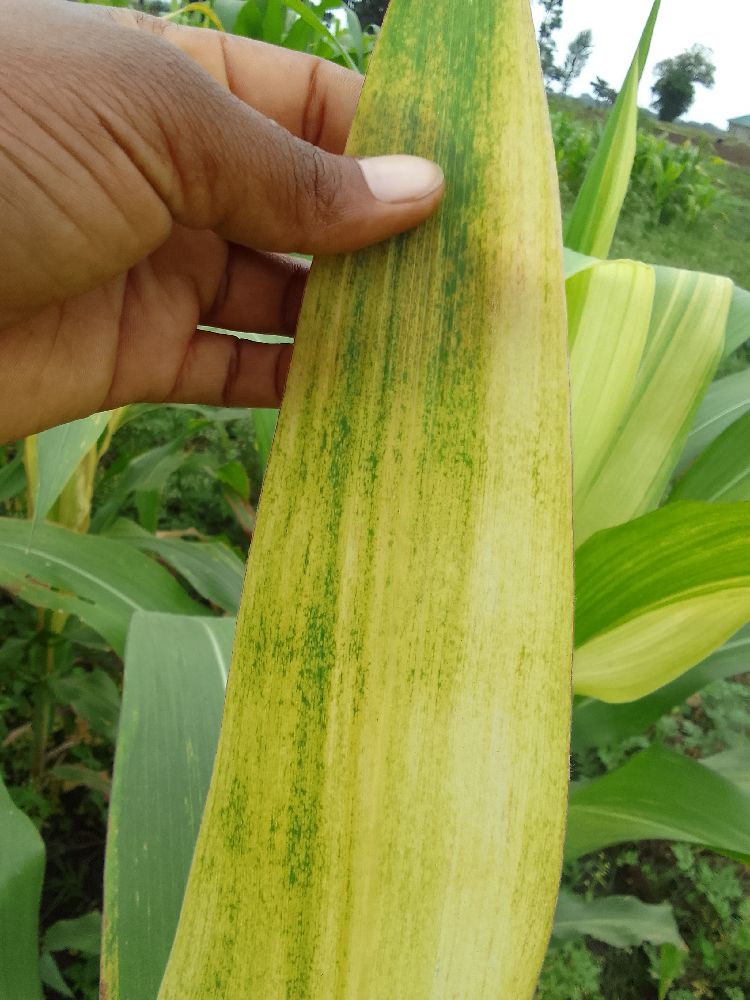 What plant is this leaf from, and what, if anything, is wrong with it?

maize, maize lethal necrosis
